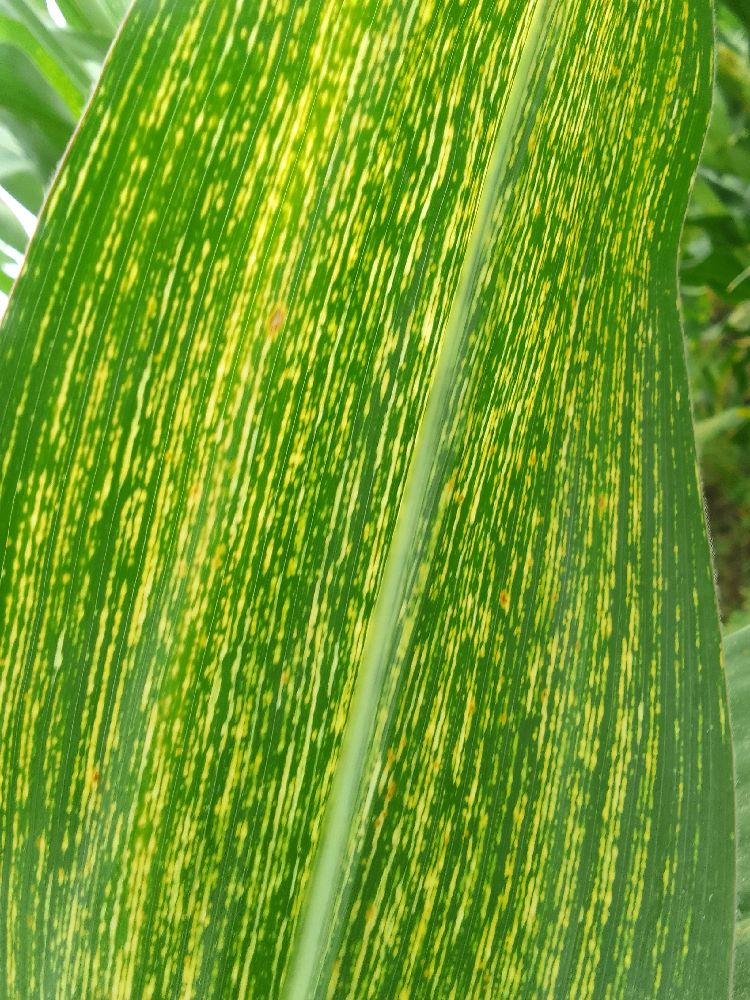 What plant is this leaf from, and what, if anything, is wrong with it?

maize, maize streak virus
